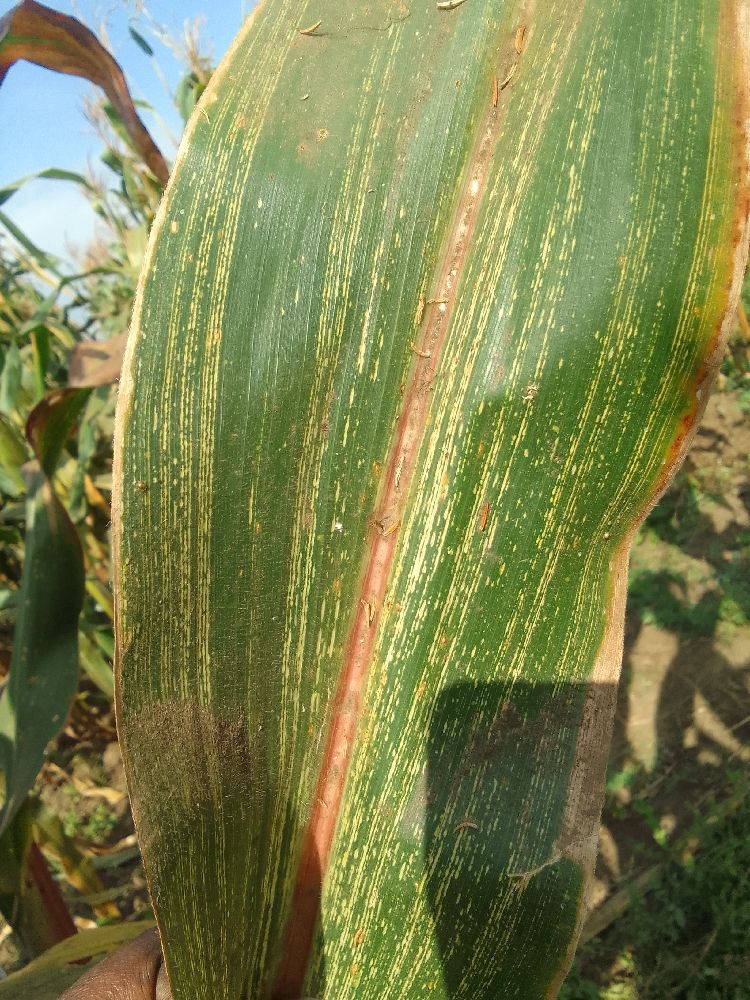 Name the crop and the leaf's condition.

maize, maize streak virus
